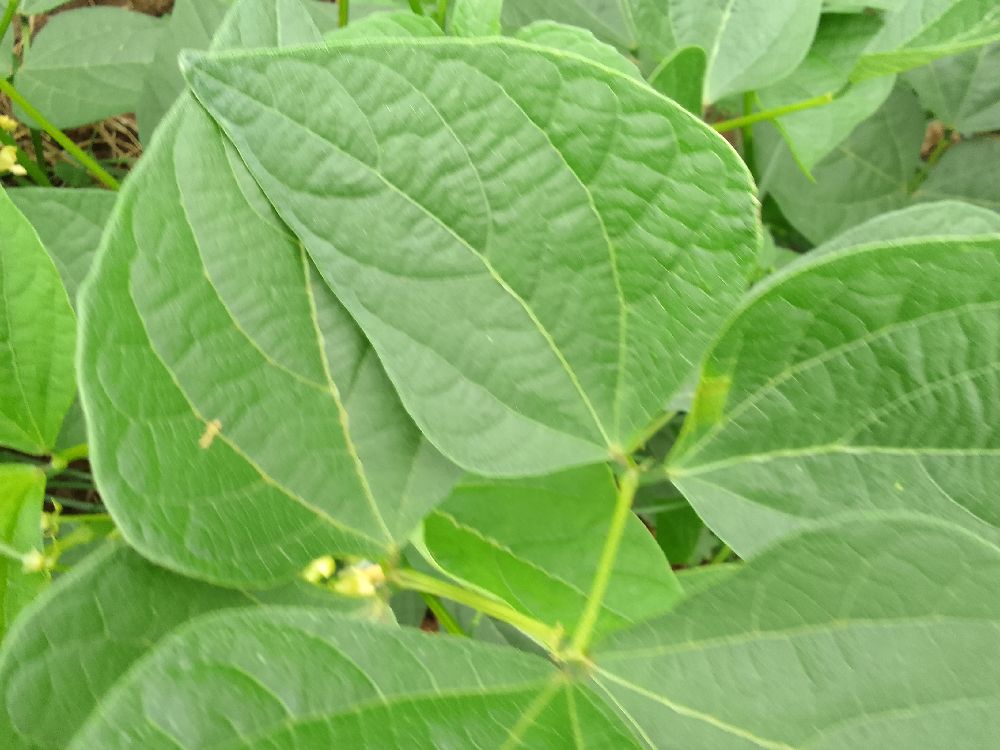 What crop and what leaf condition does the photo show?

common bean, healthy
